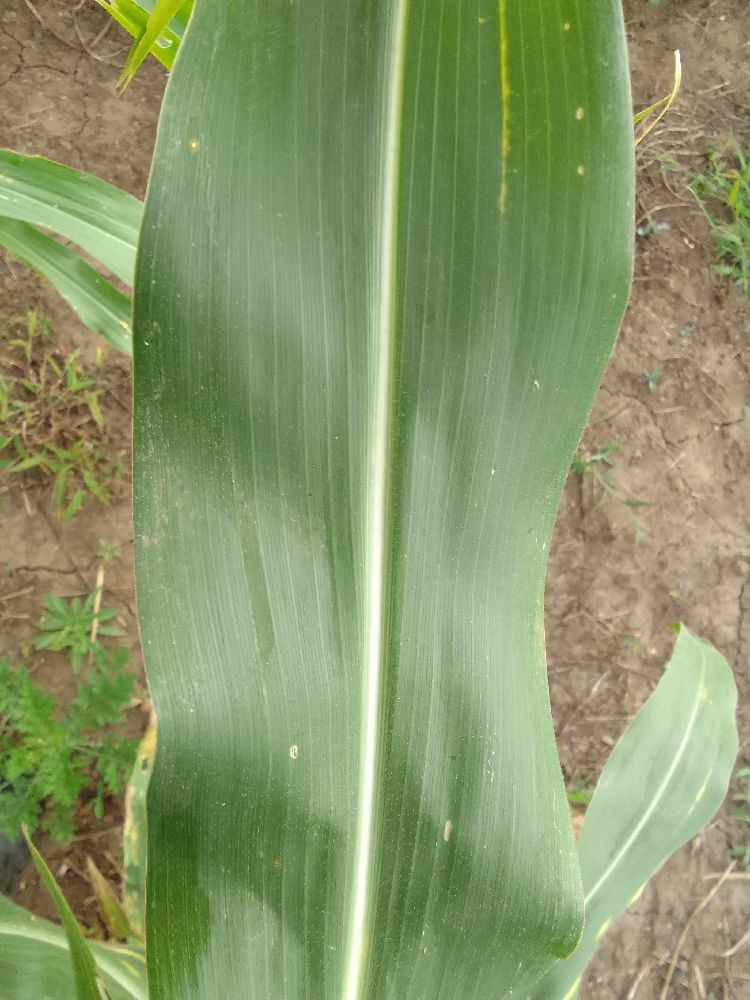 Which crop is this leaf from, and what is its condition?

maize, healthy
